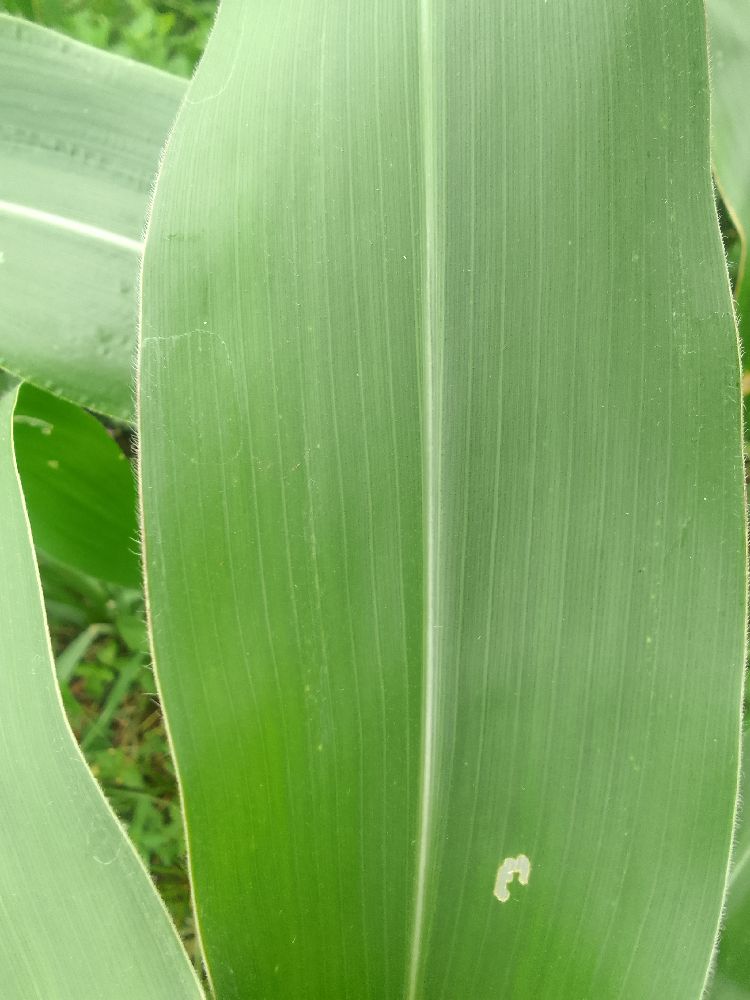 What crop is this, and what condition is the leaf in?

maize, healthy
